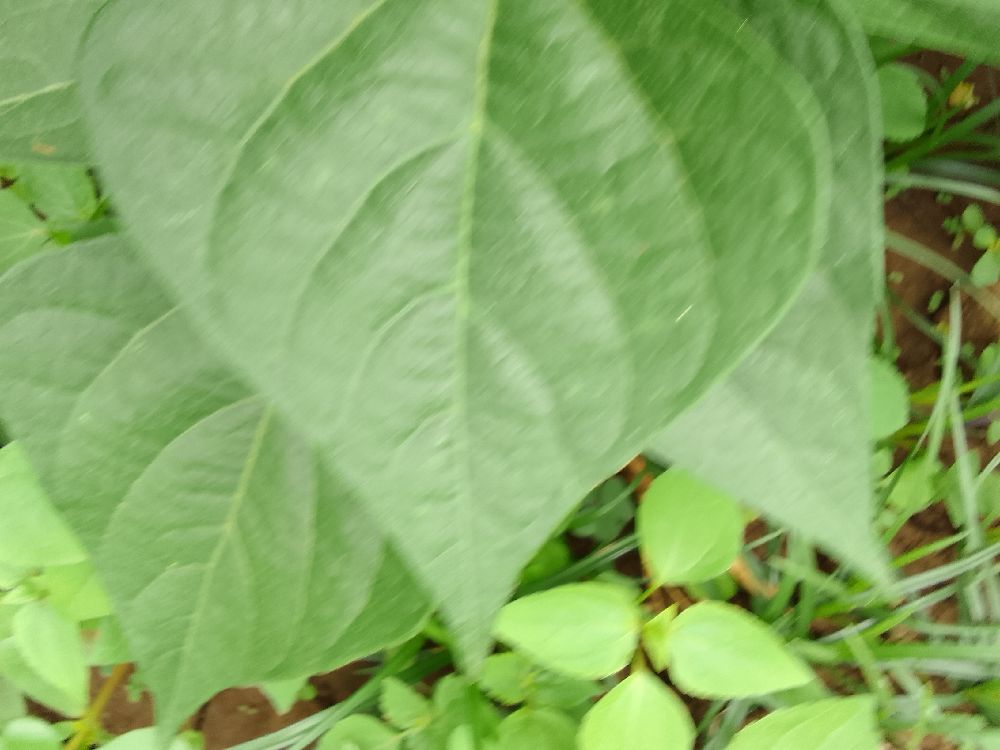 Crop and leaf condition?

common bean, healthy
